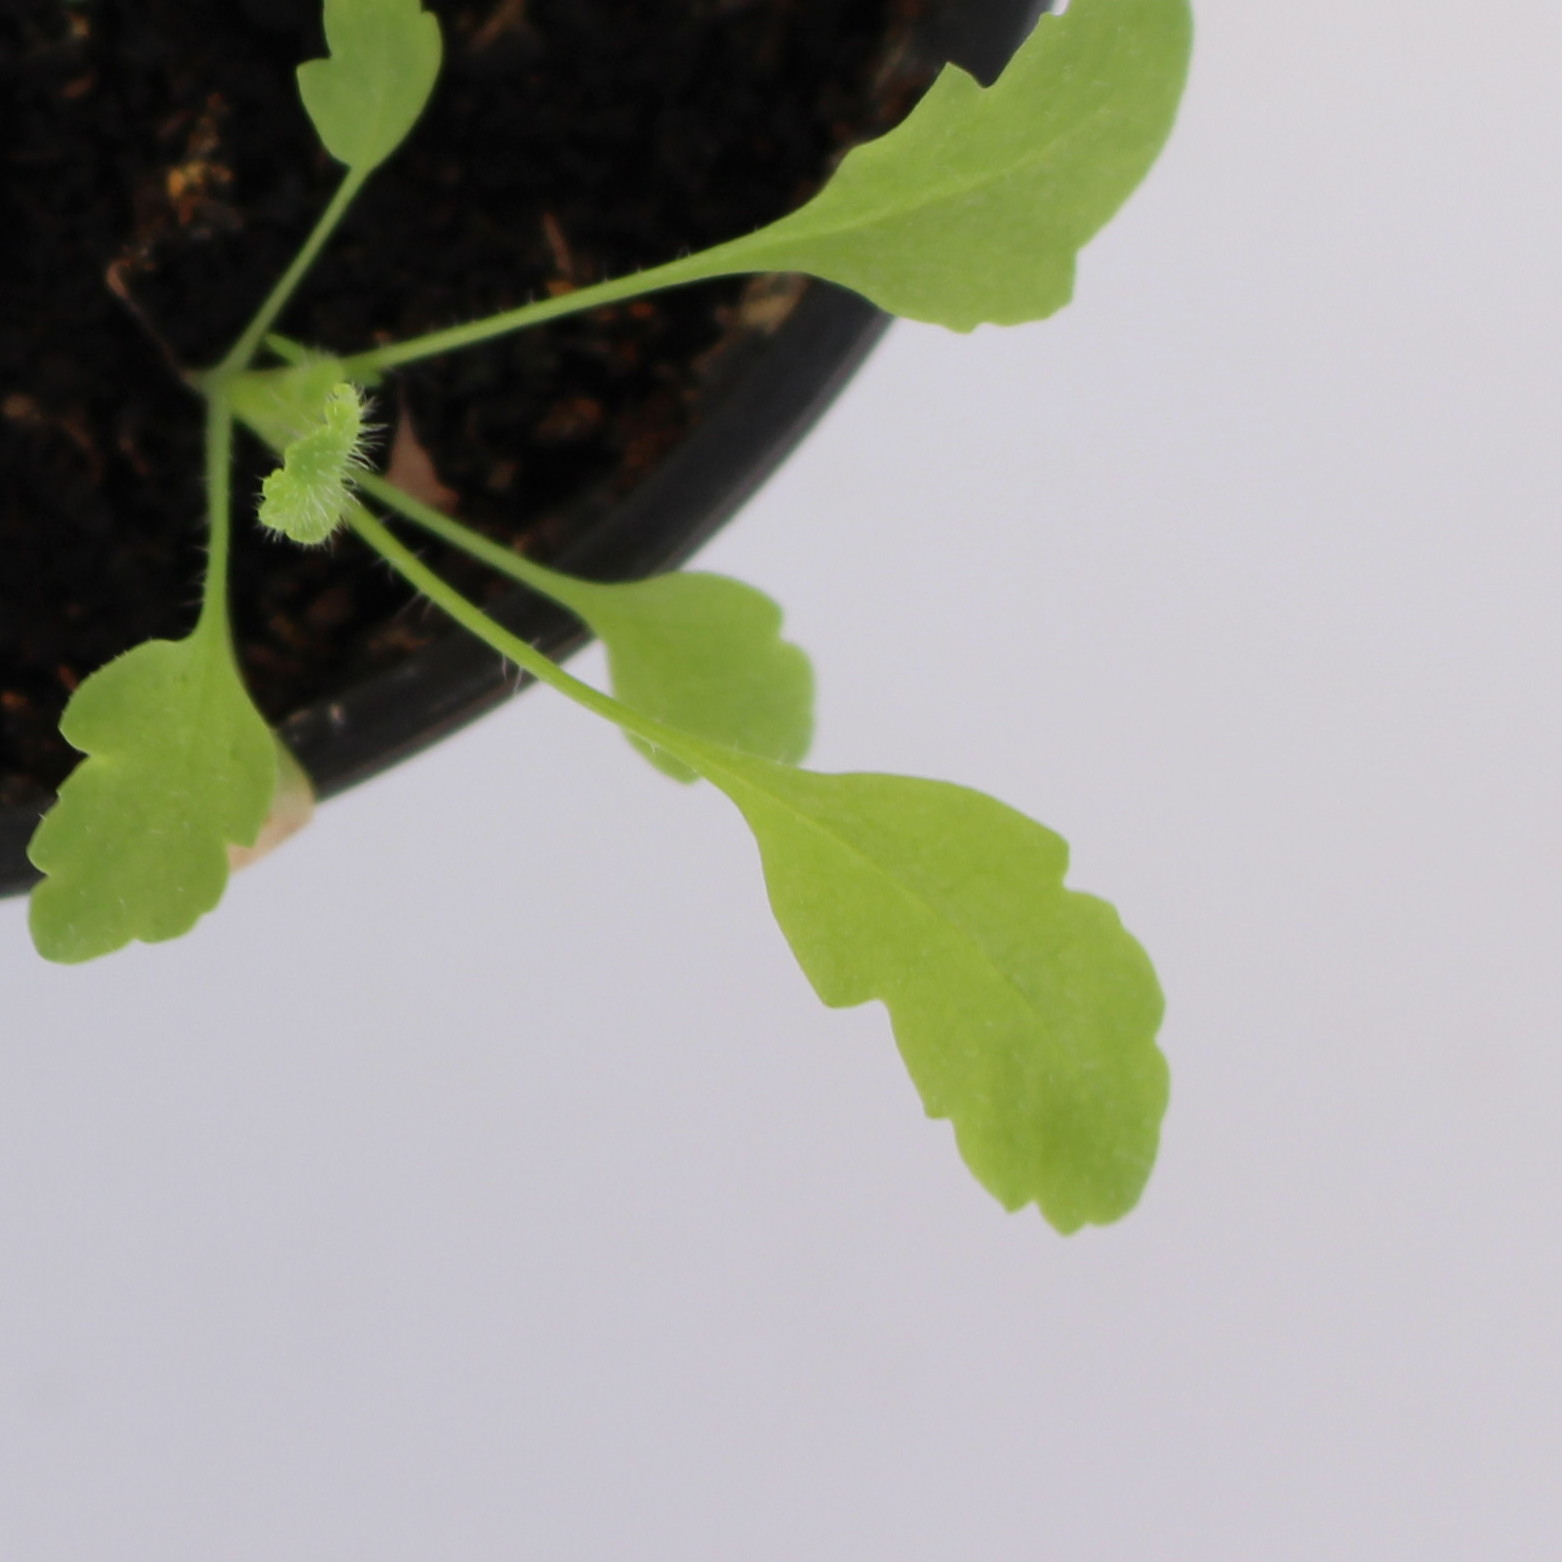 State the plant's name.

Papaver rhoeas
